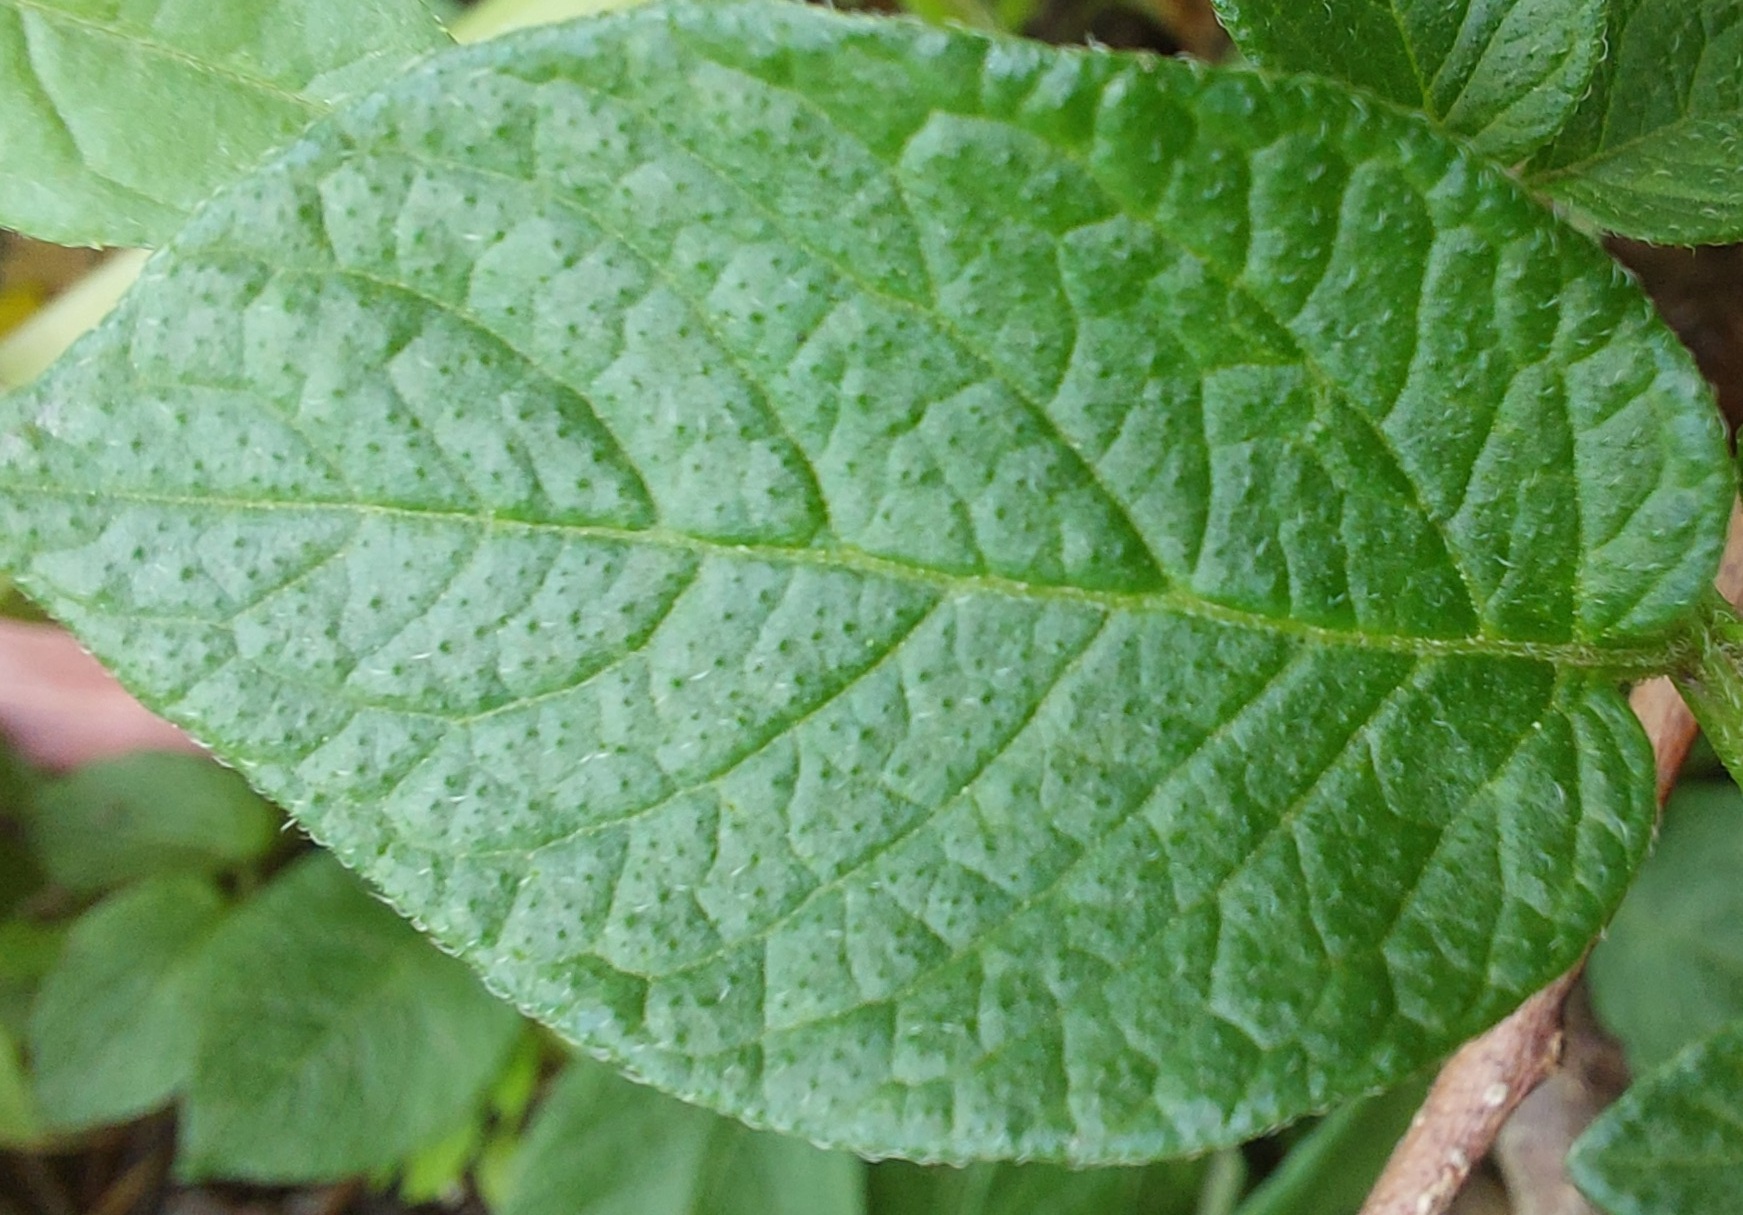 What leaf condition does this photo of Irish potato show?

healthy
